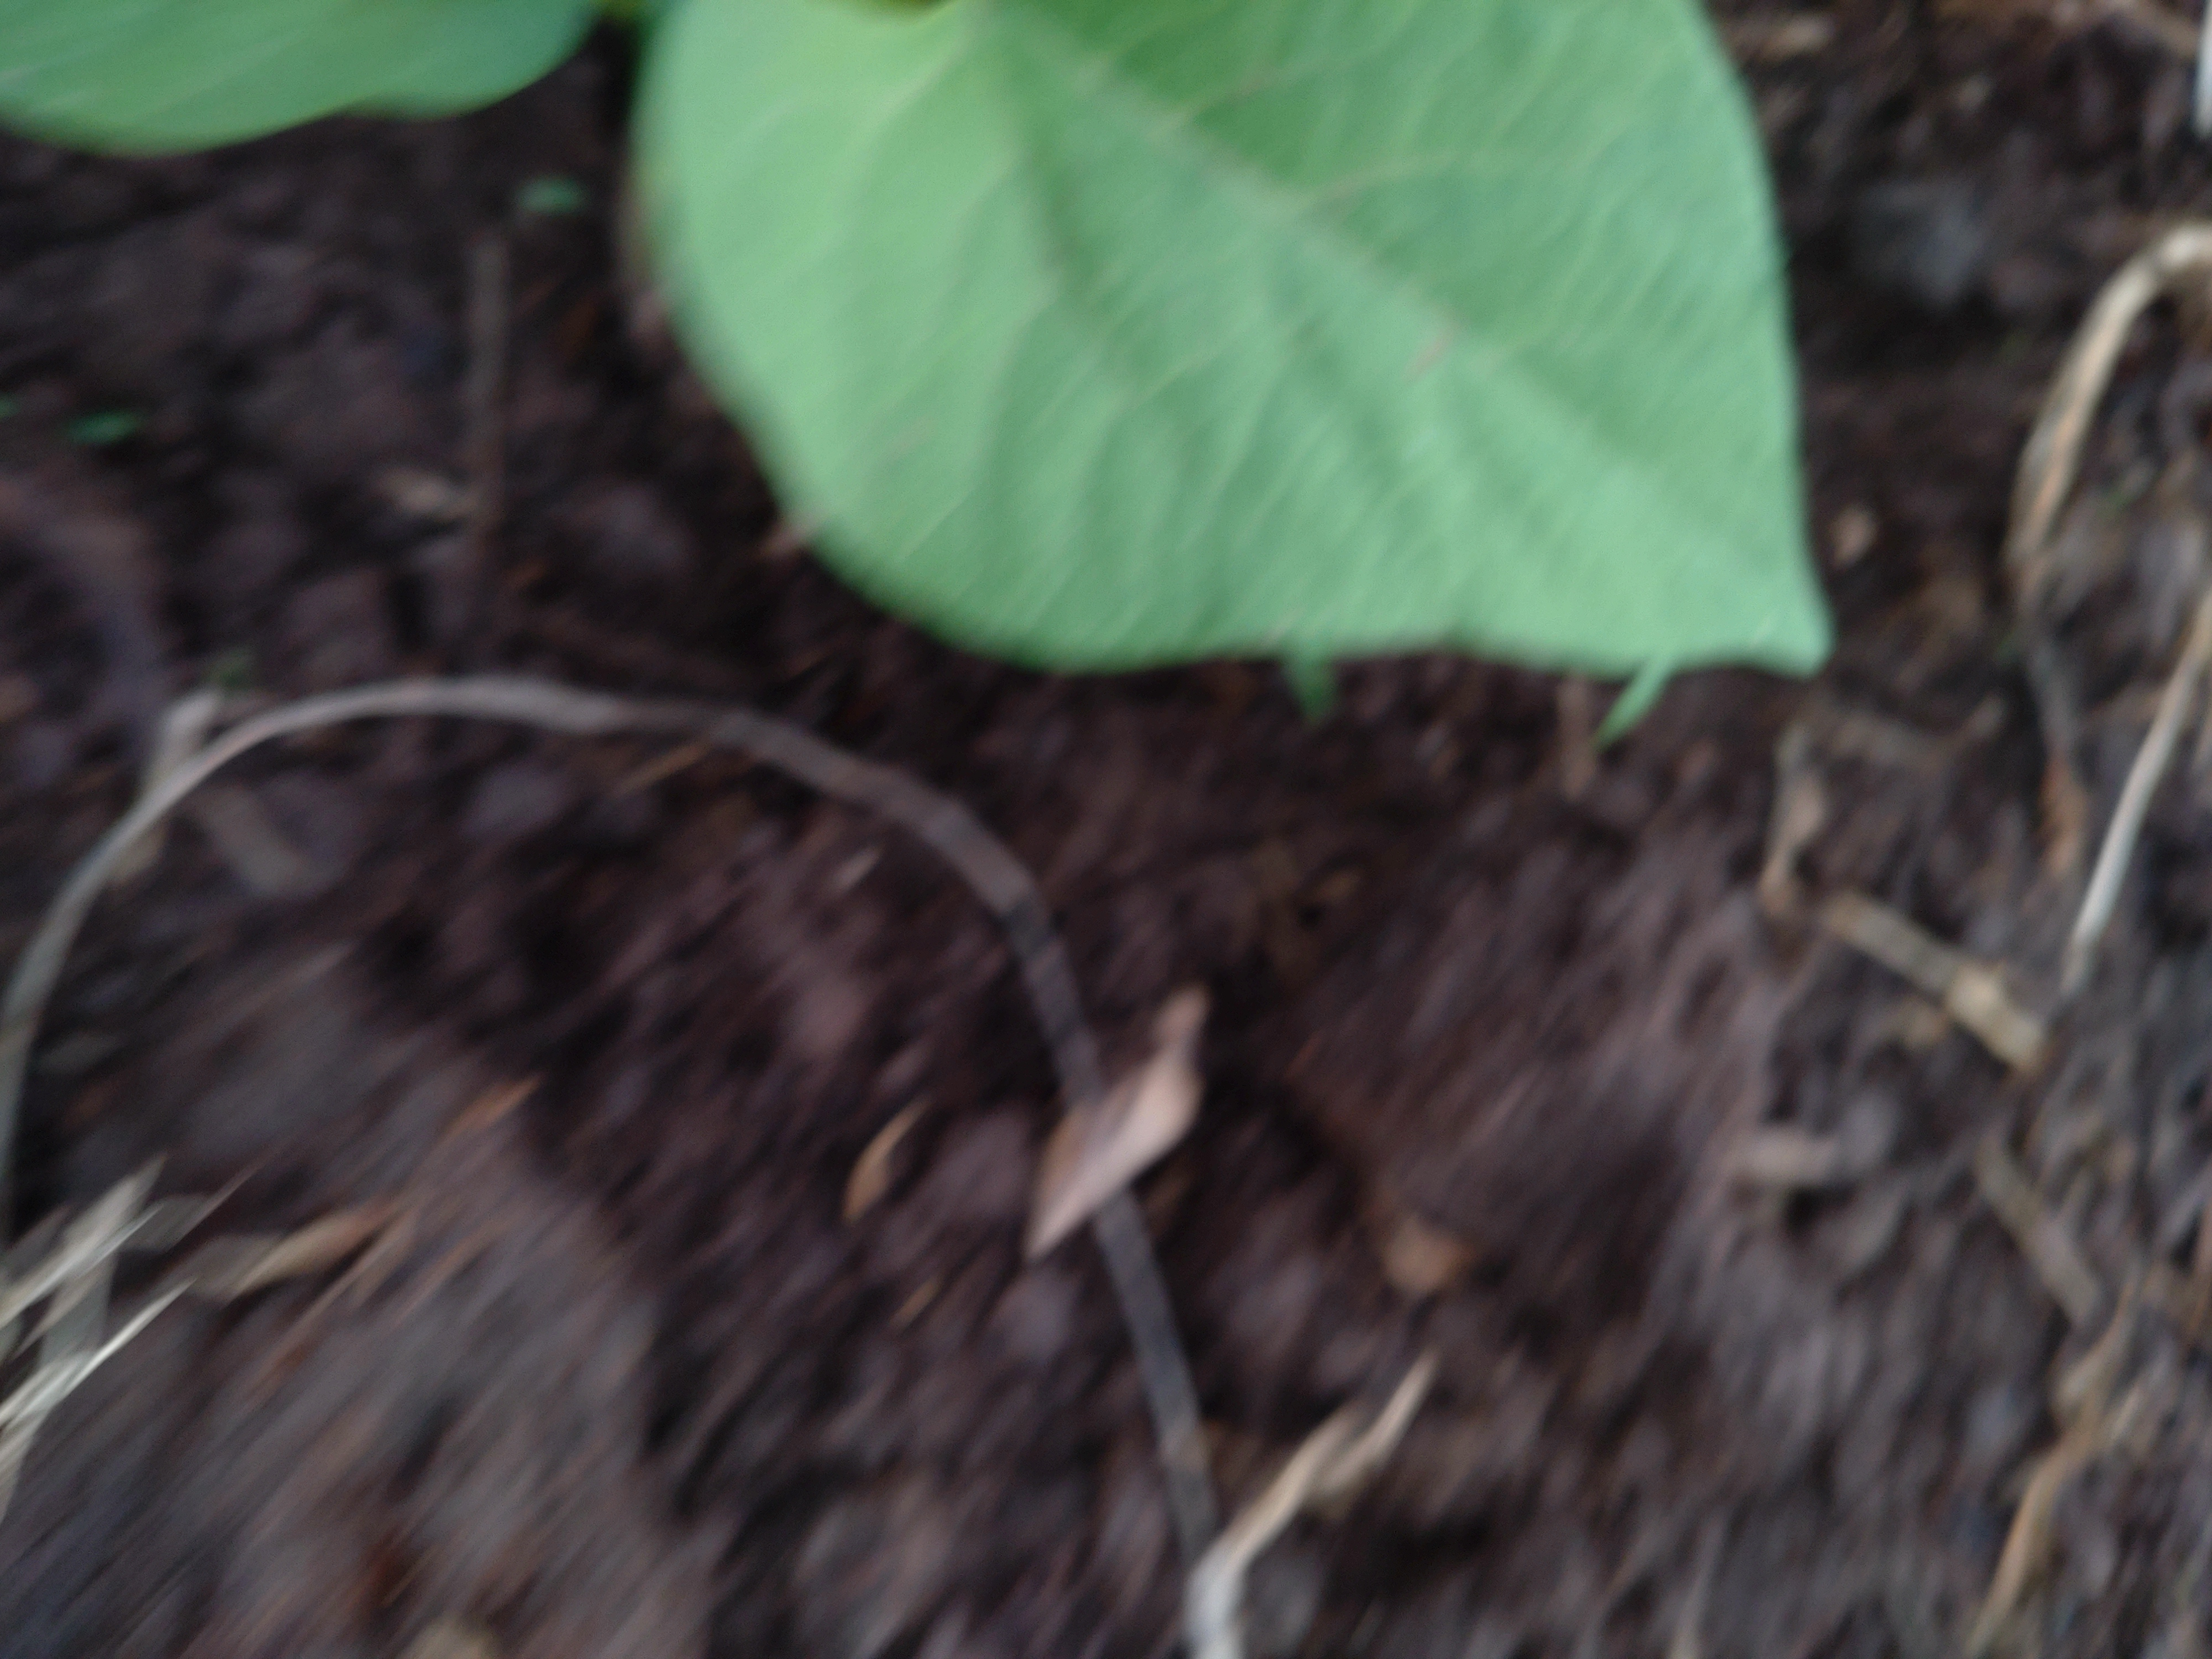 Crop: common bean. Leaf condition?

healthy
